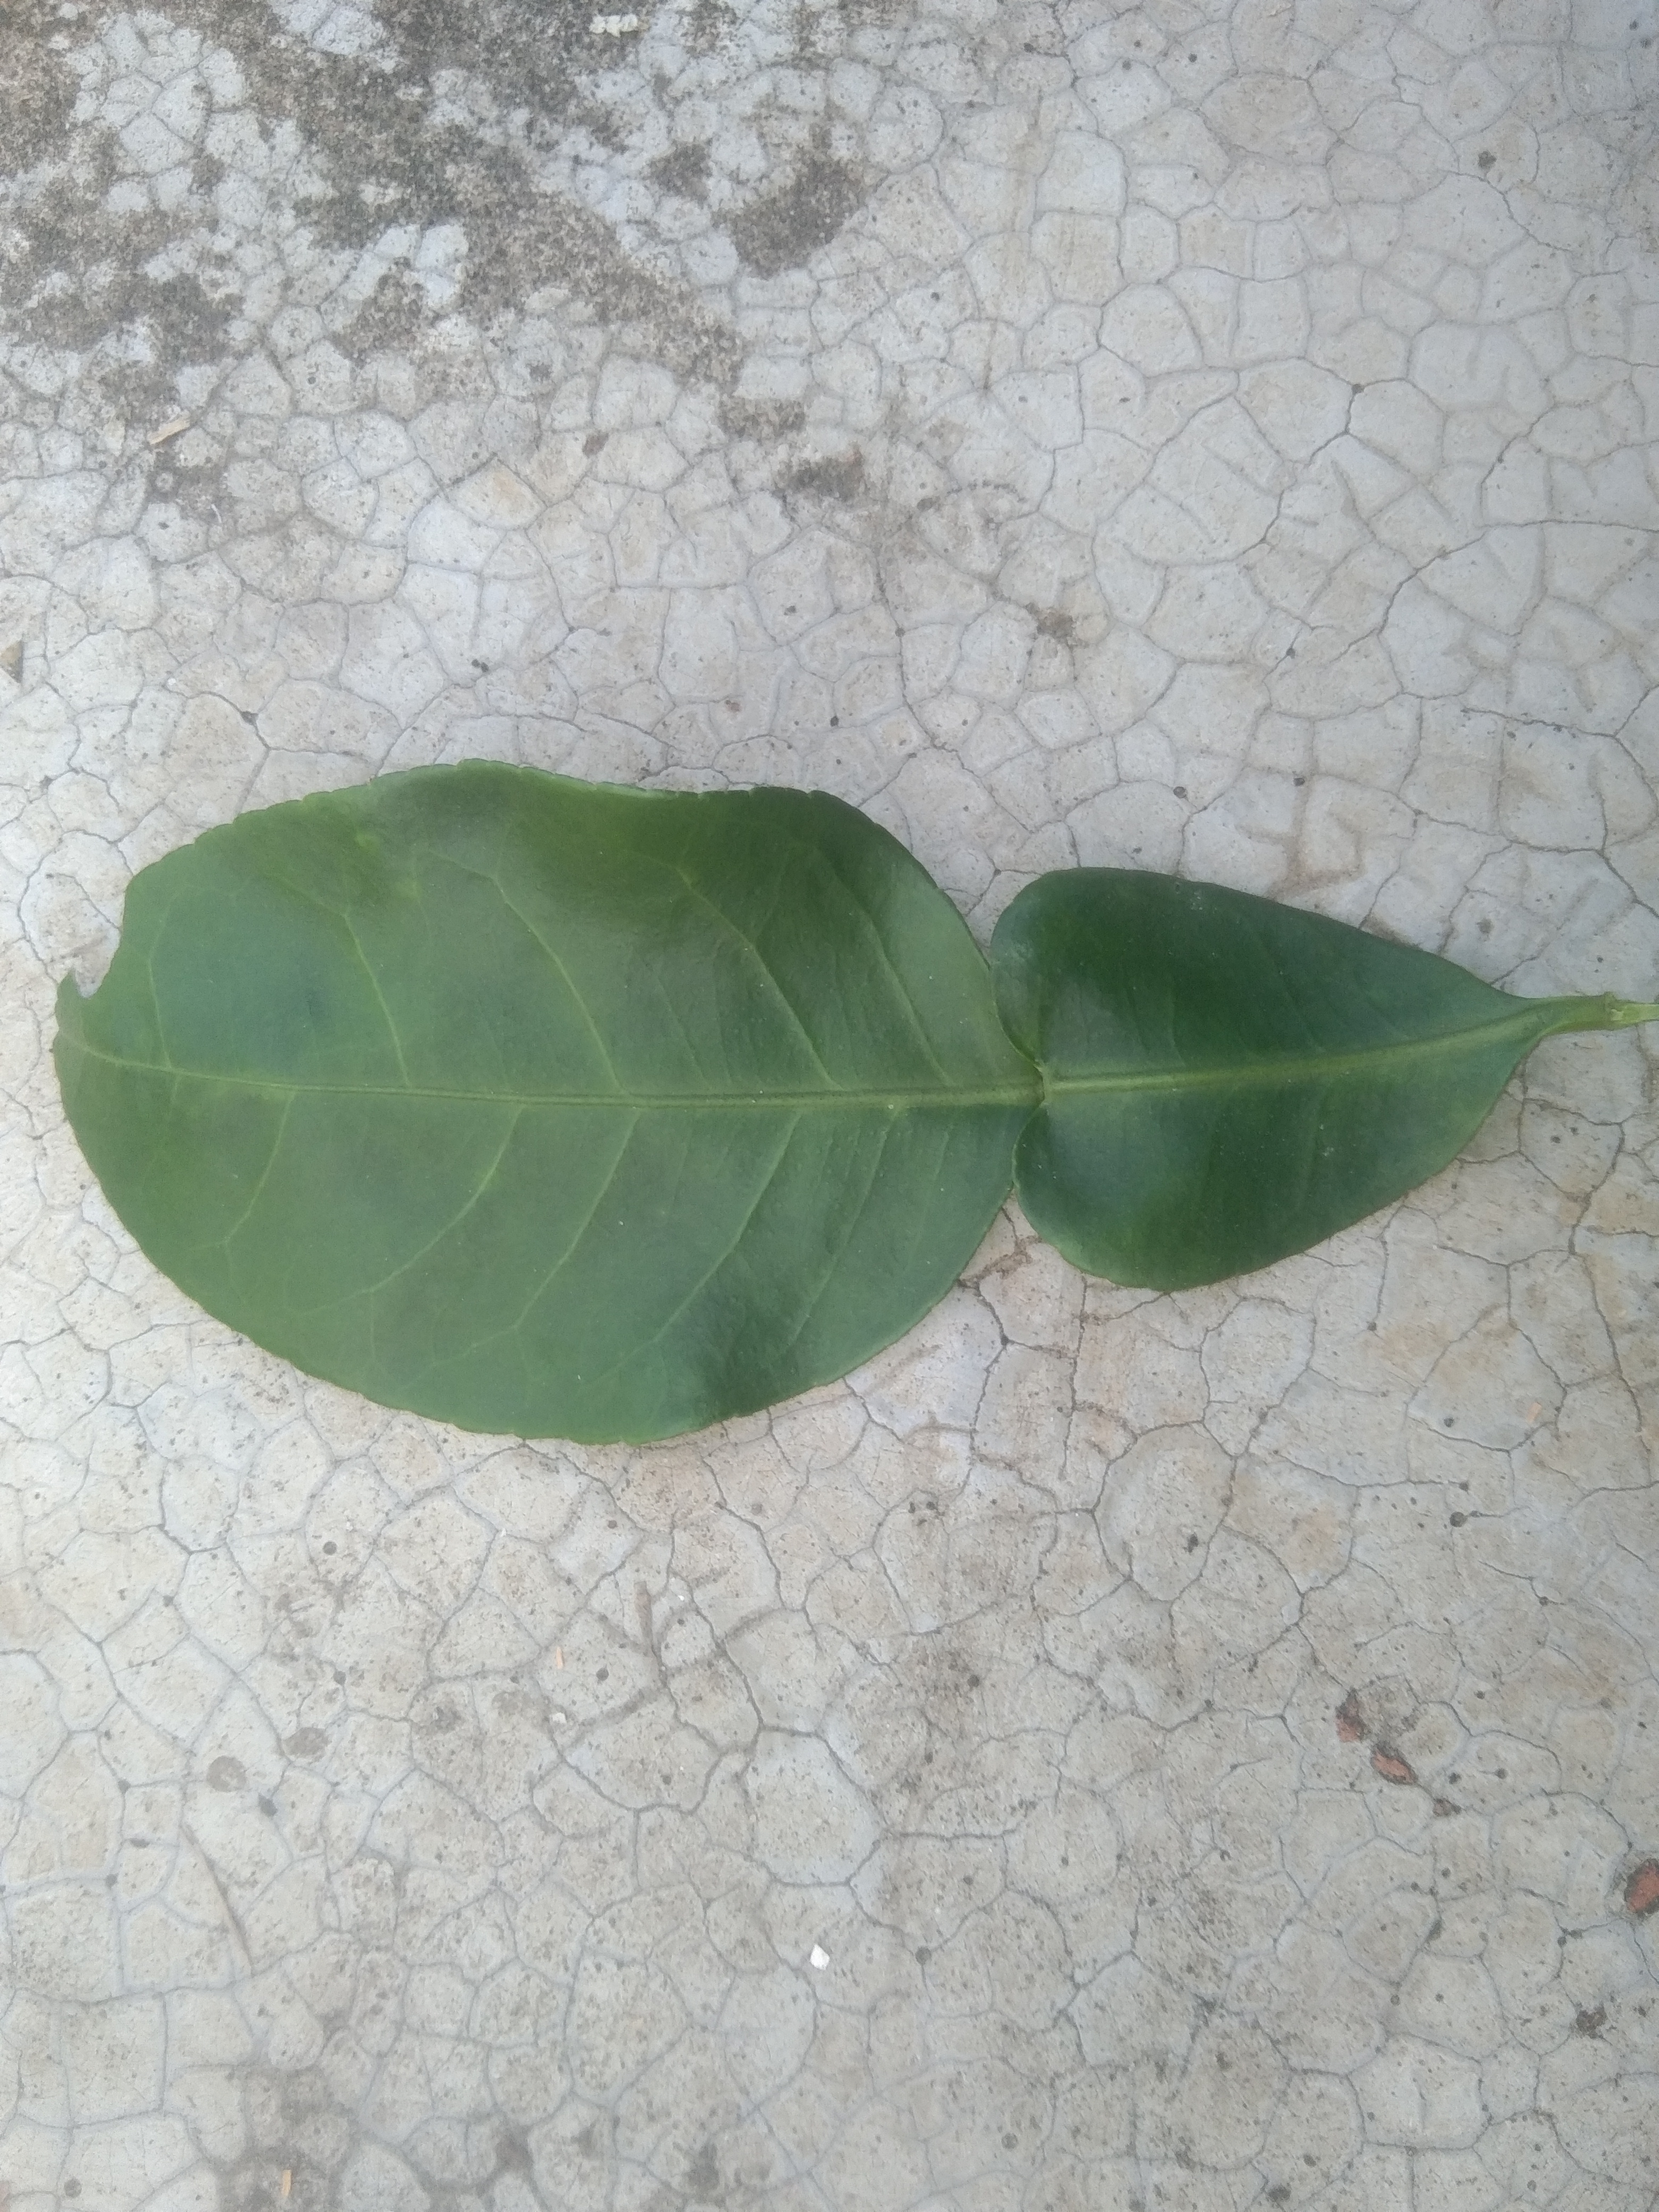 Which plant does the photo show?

lemon
